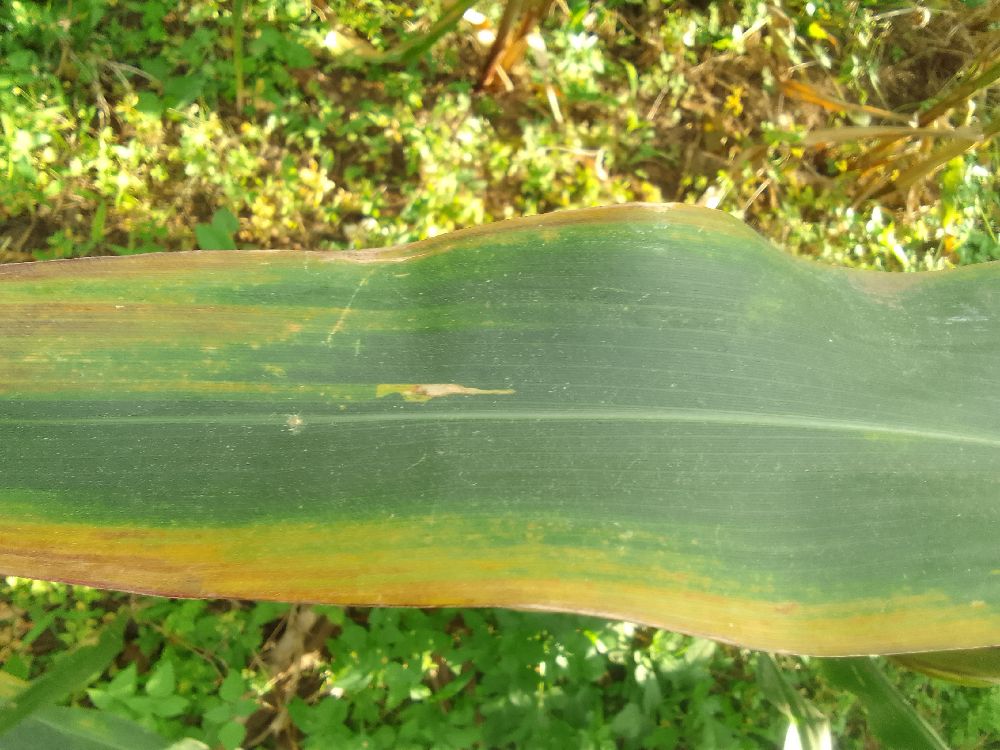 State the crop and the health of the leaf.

maize, maize lethal necrosis
